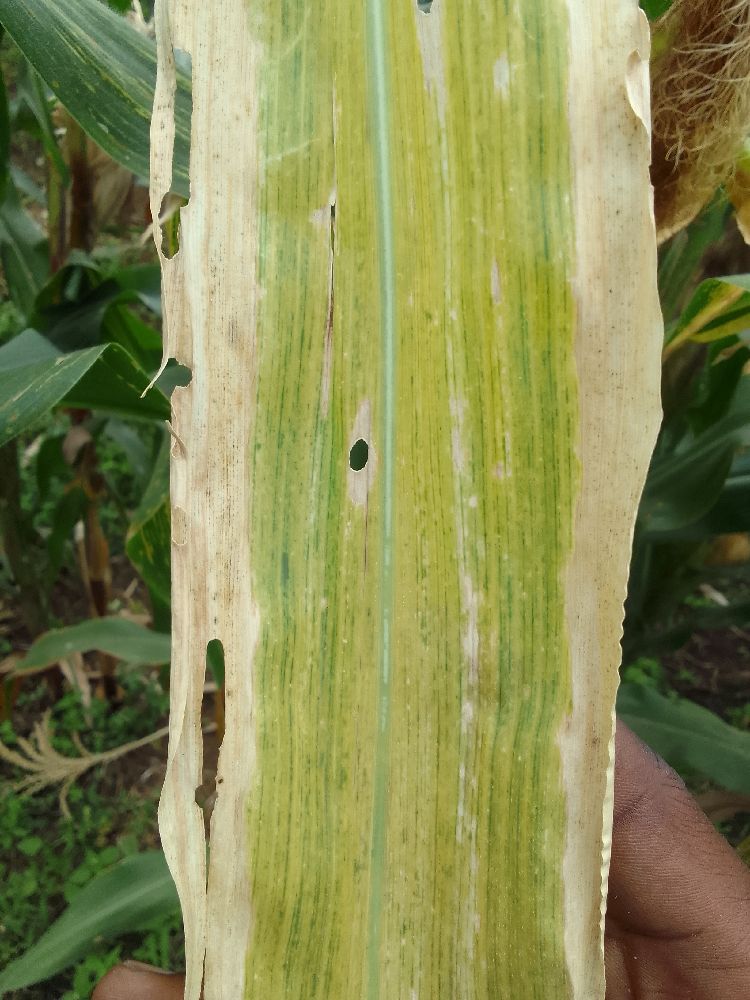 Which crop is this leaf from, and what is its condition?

maize, maize lethal necrosis
